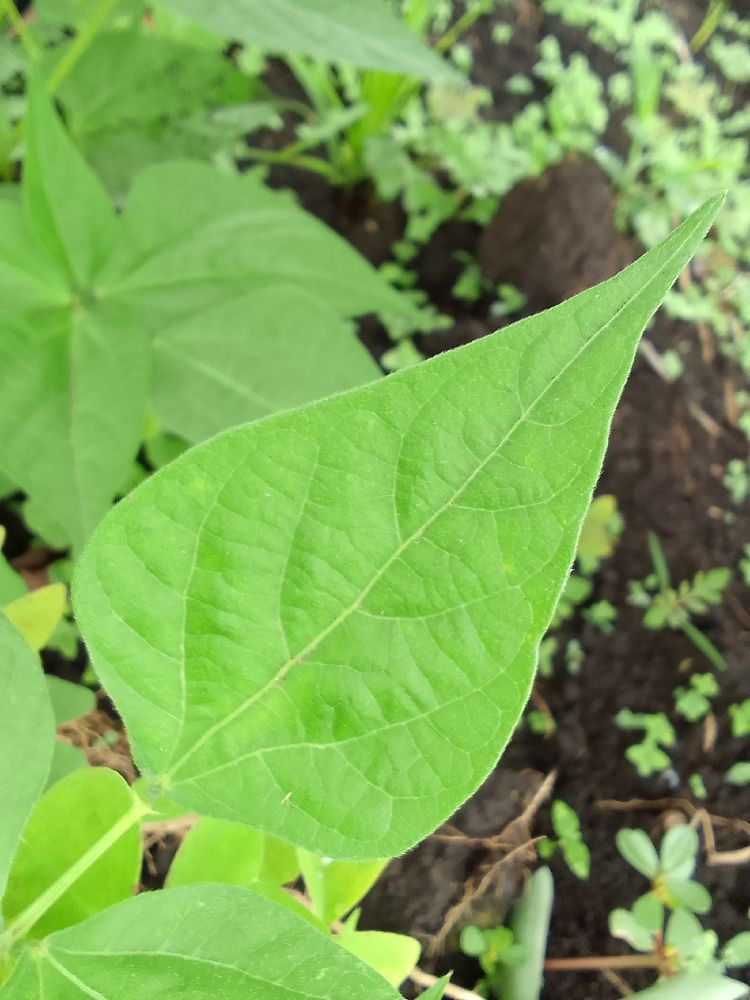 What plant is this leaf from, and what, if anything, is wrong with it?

common bean, healthy
